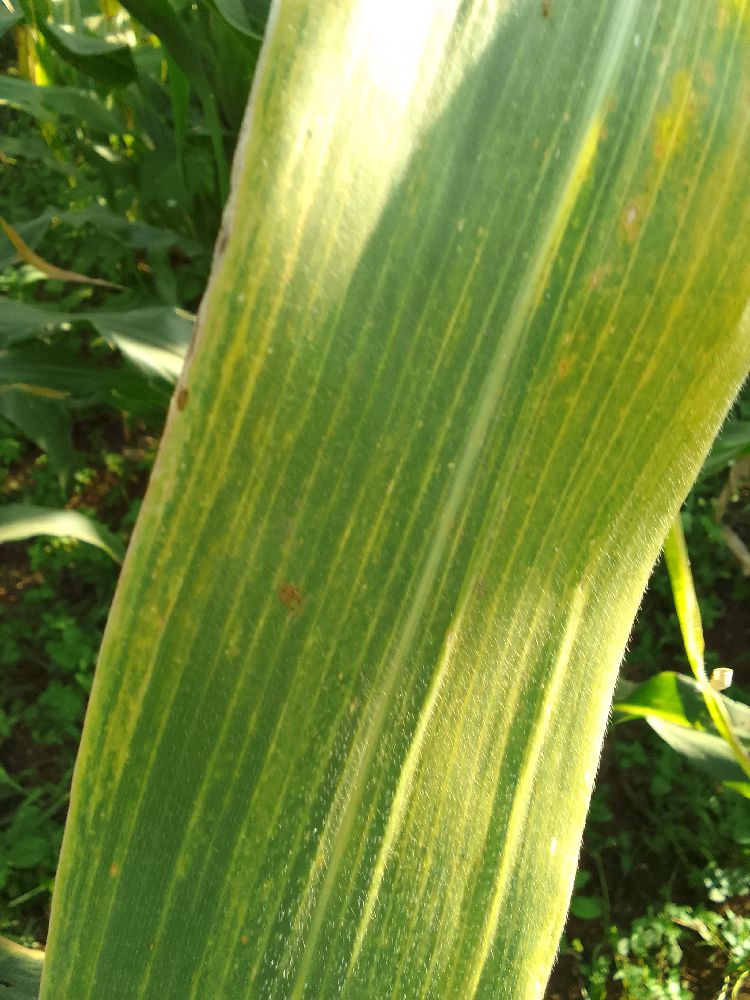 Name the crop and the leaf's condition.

maize, maize lethal necrosis
